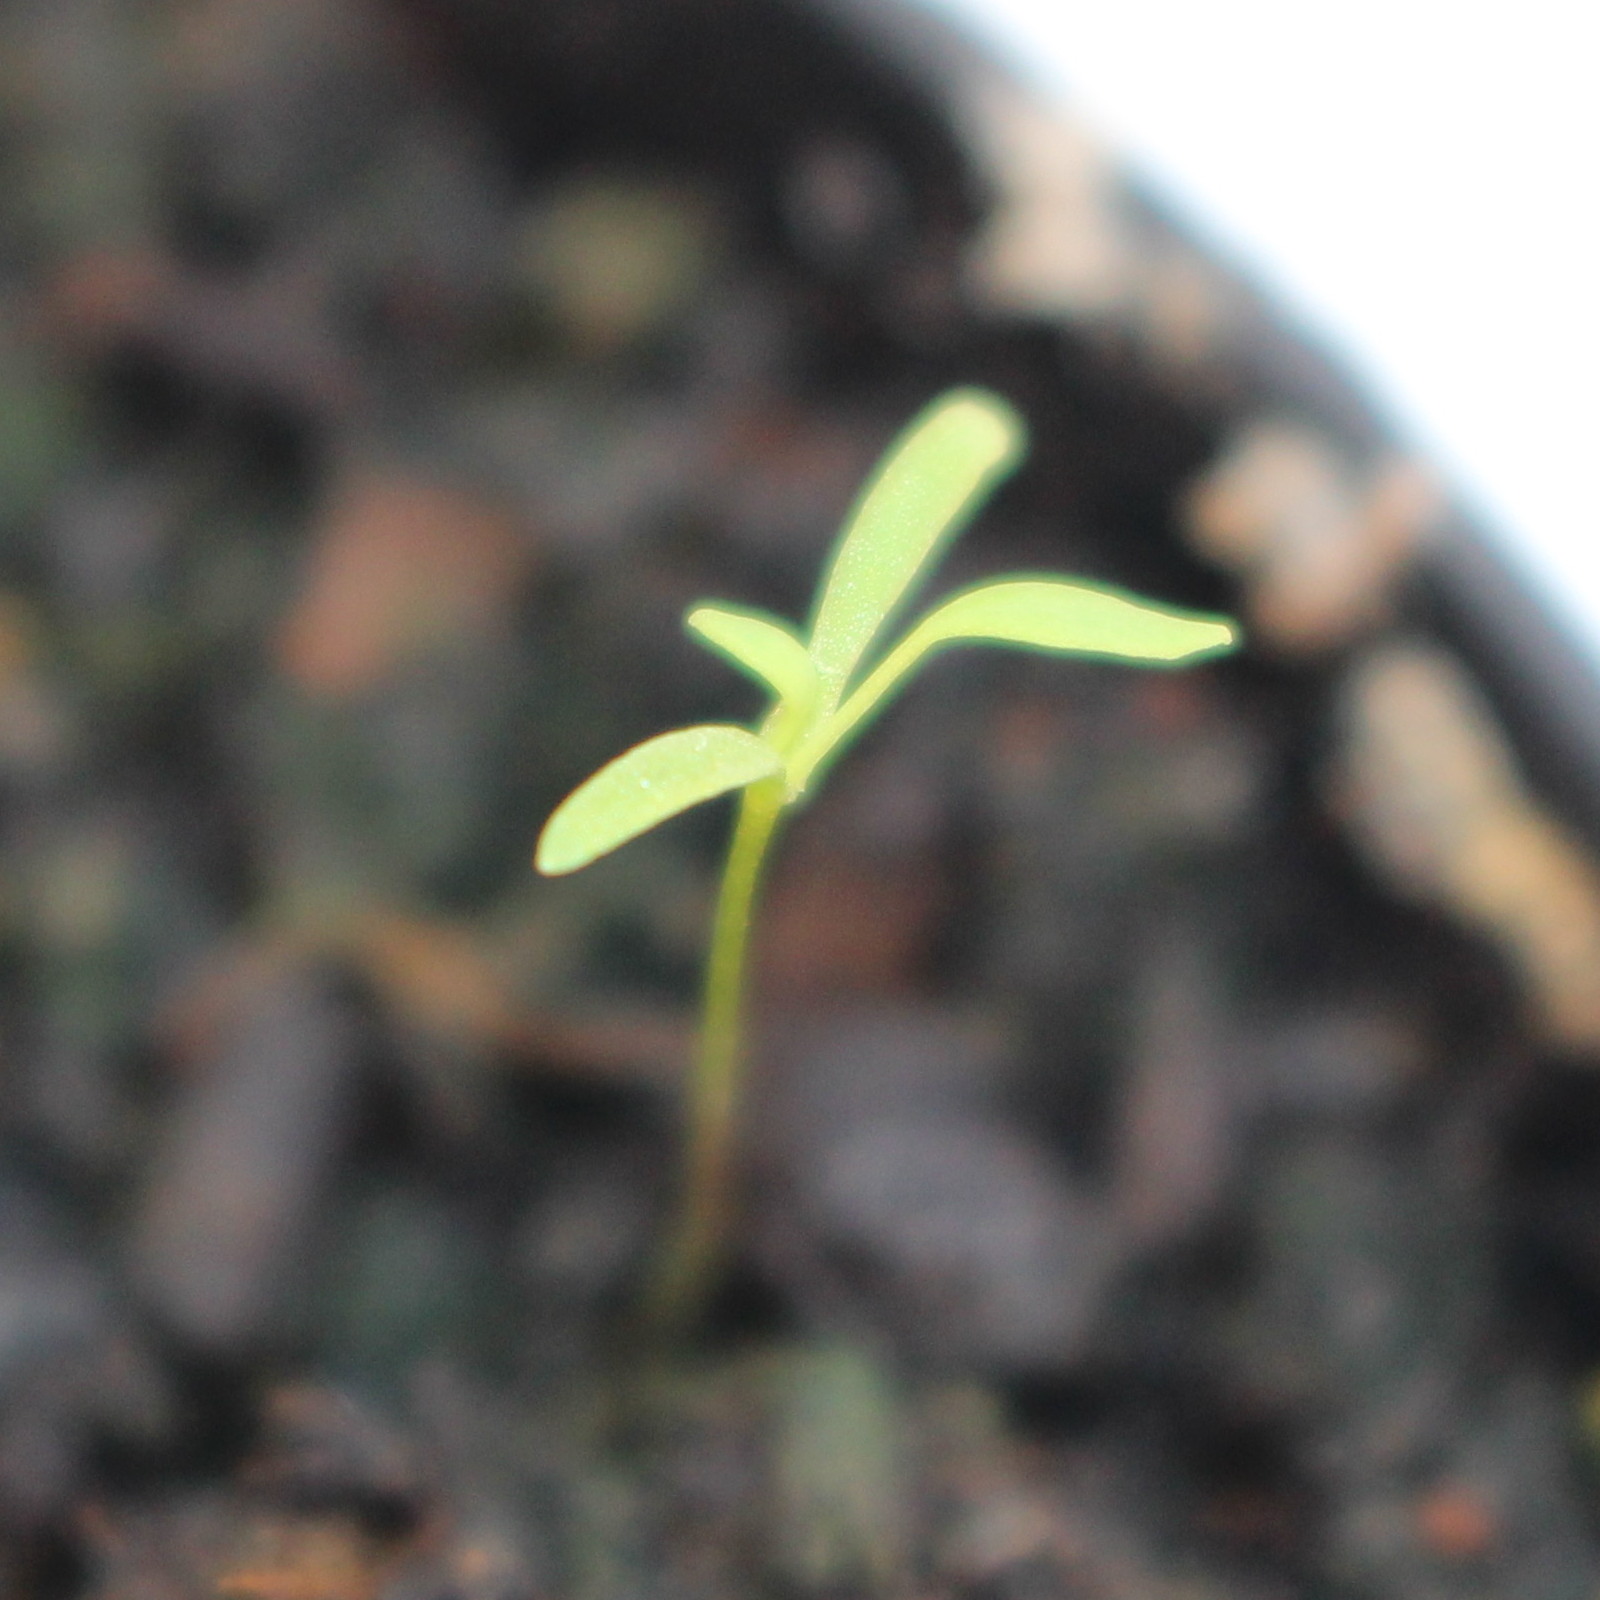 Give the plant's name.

Papaver rhoeas
